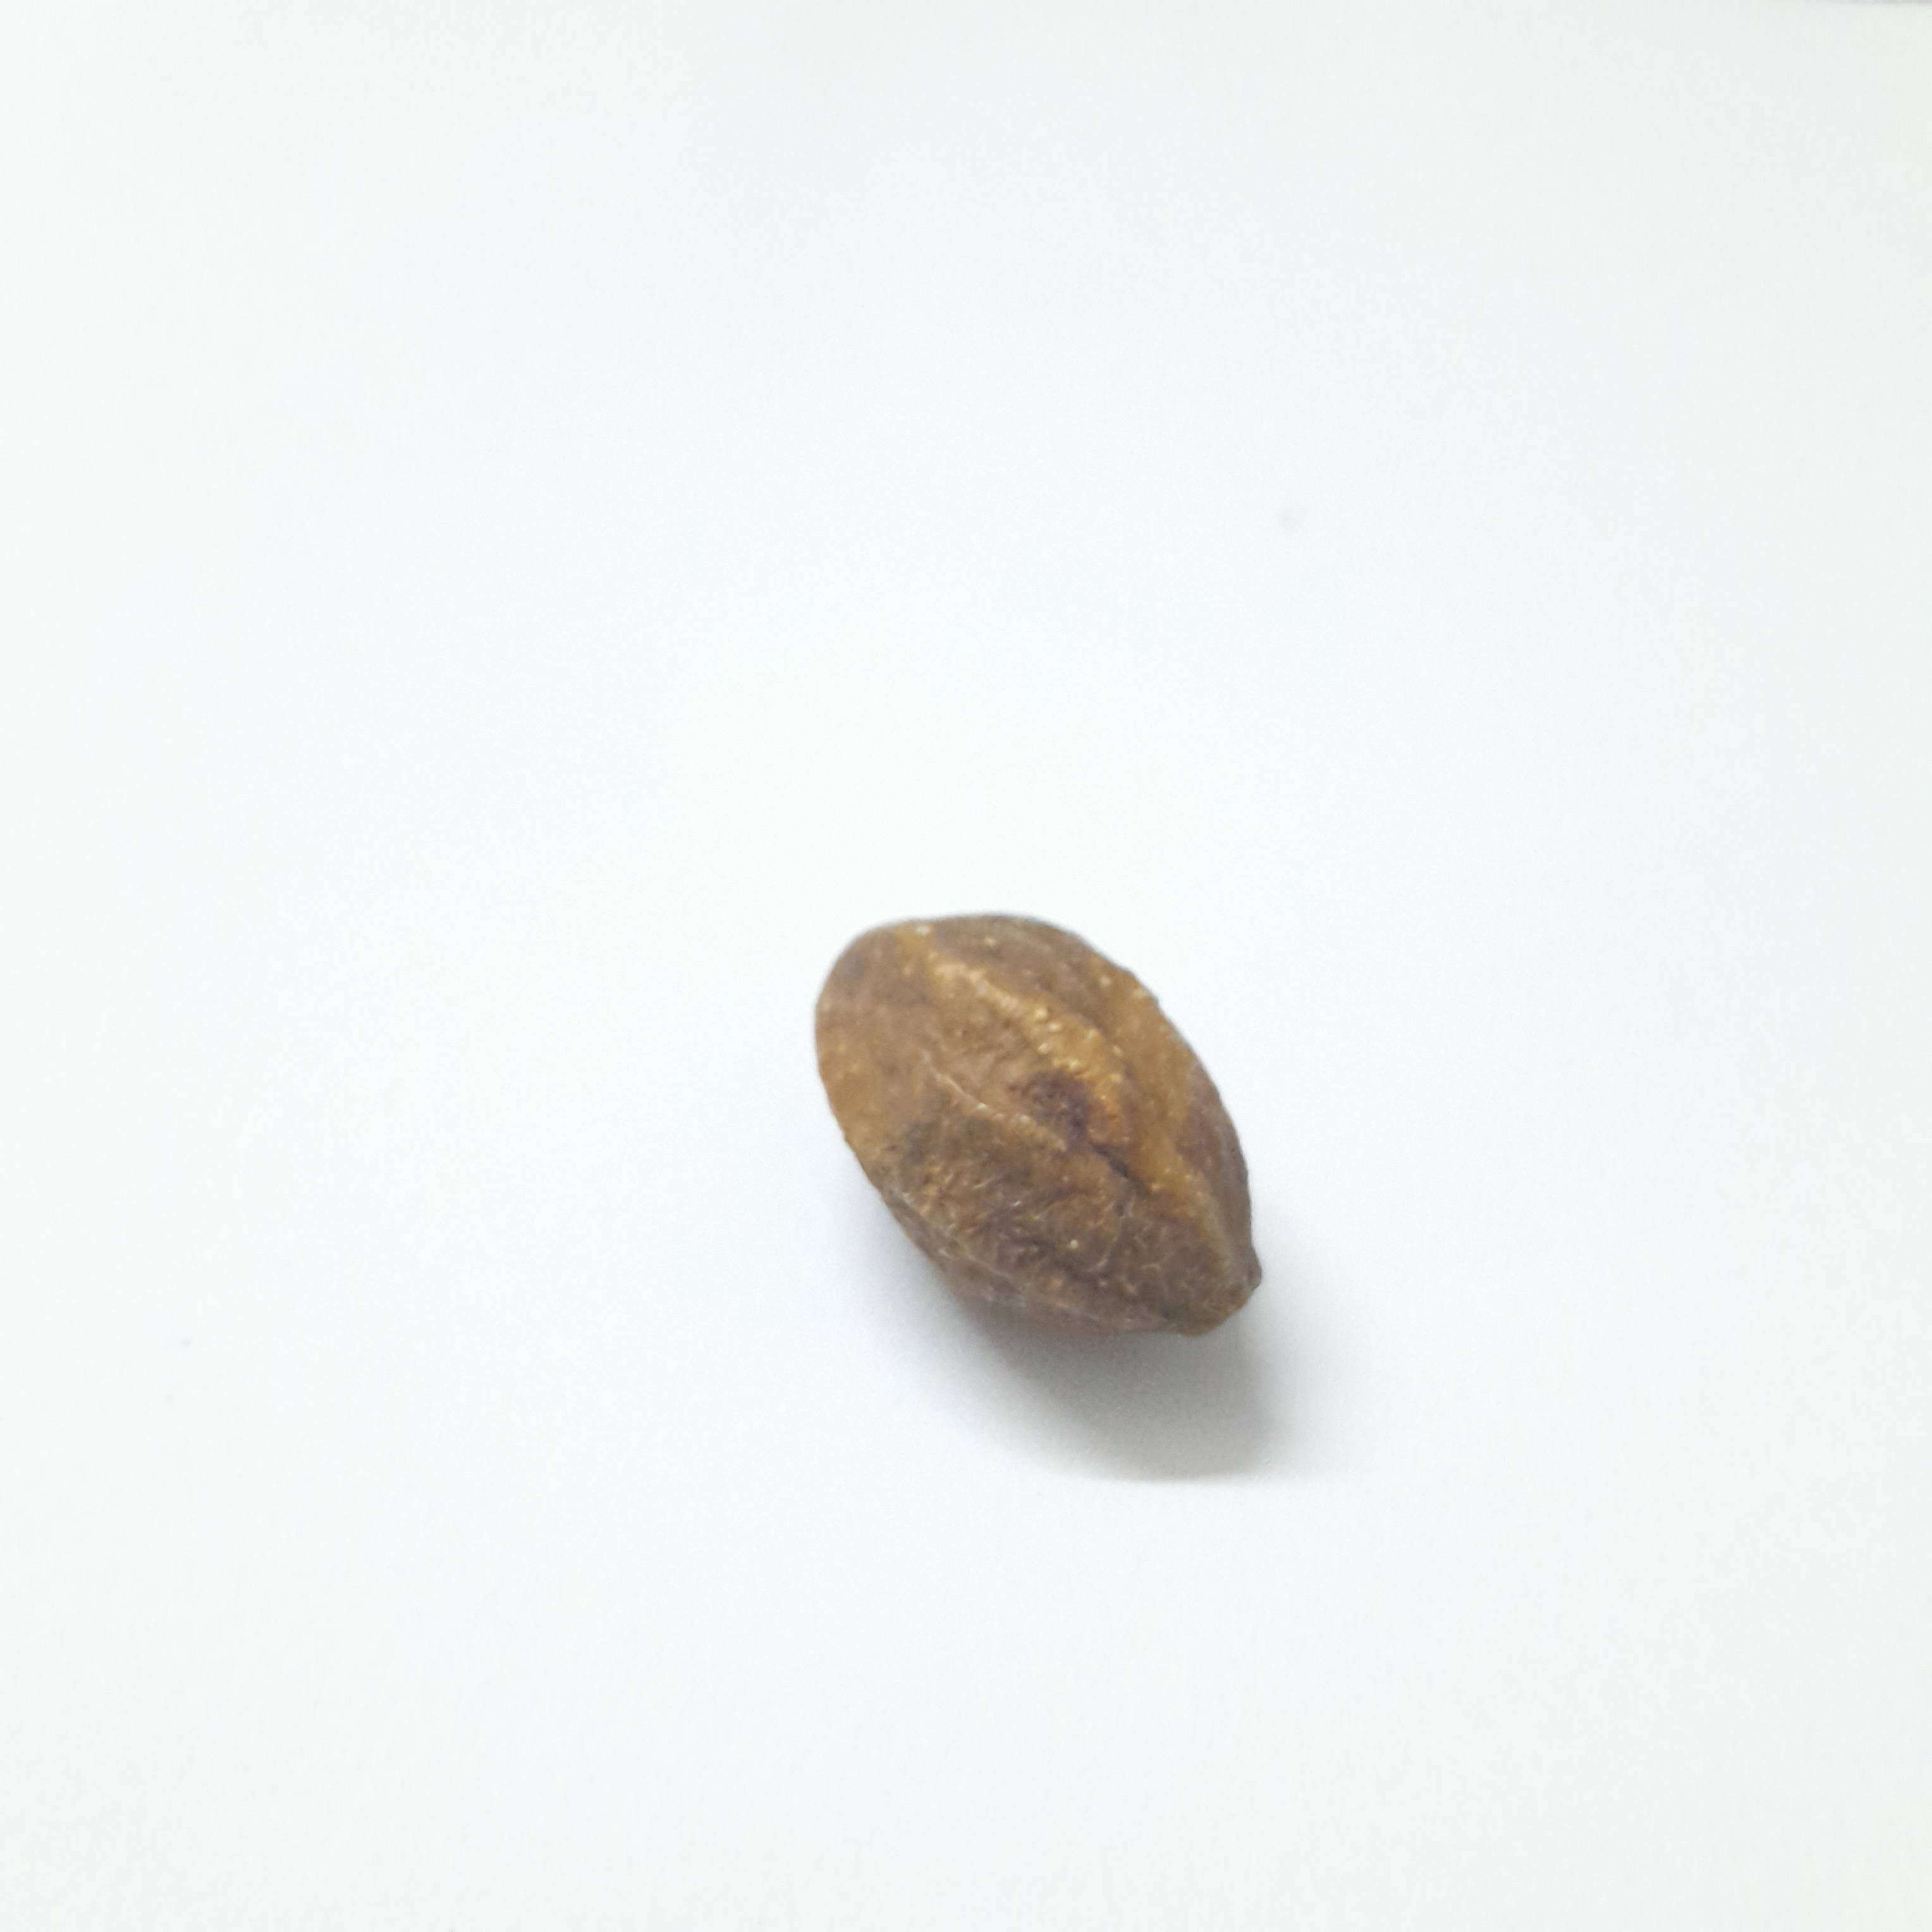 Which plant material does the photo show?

hirdaa
